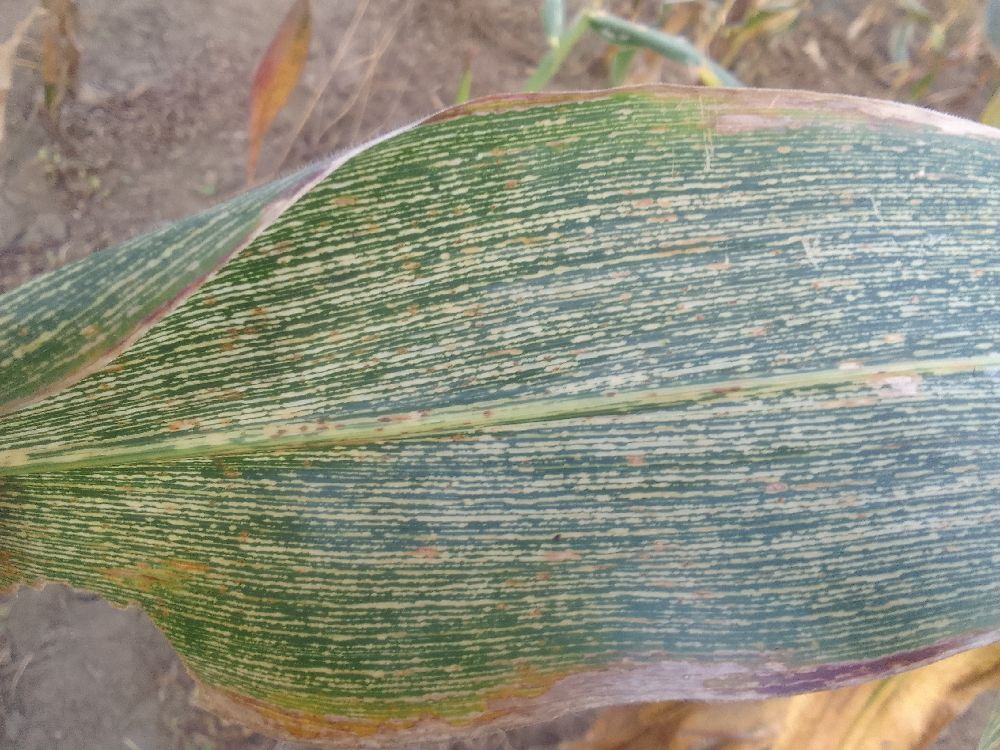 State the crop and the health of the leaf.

maize, maize streak virus
